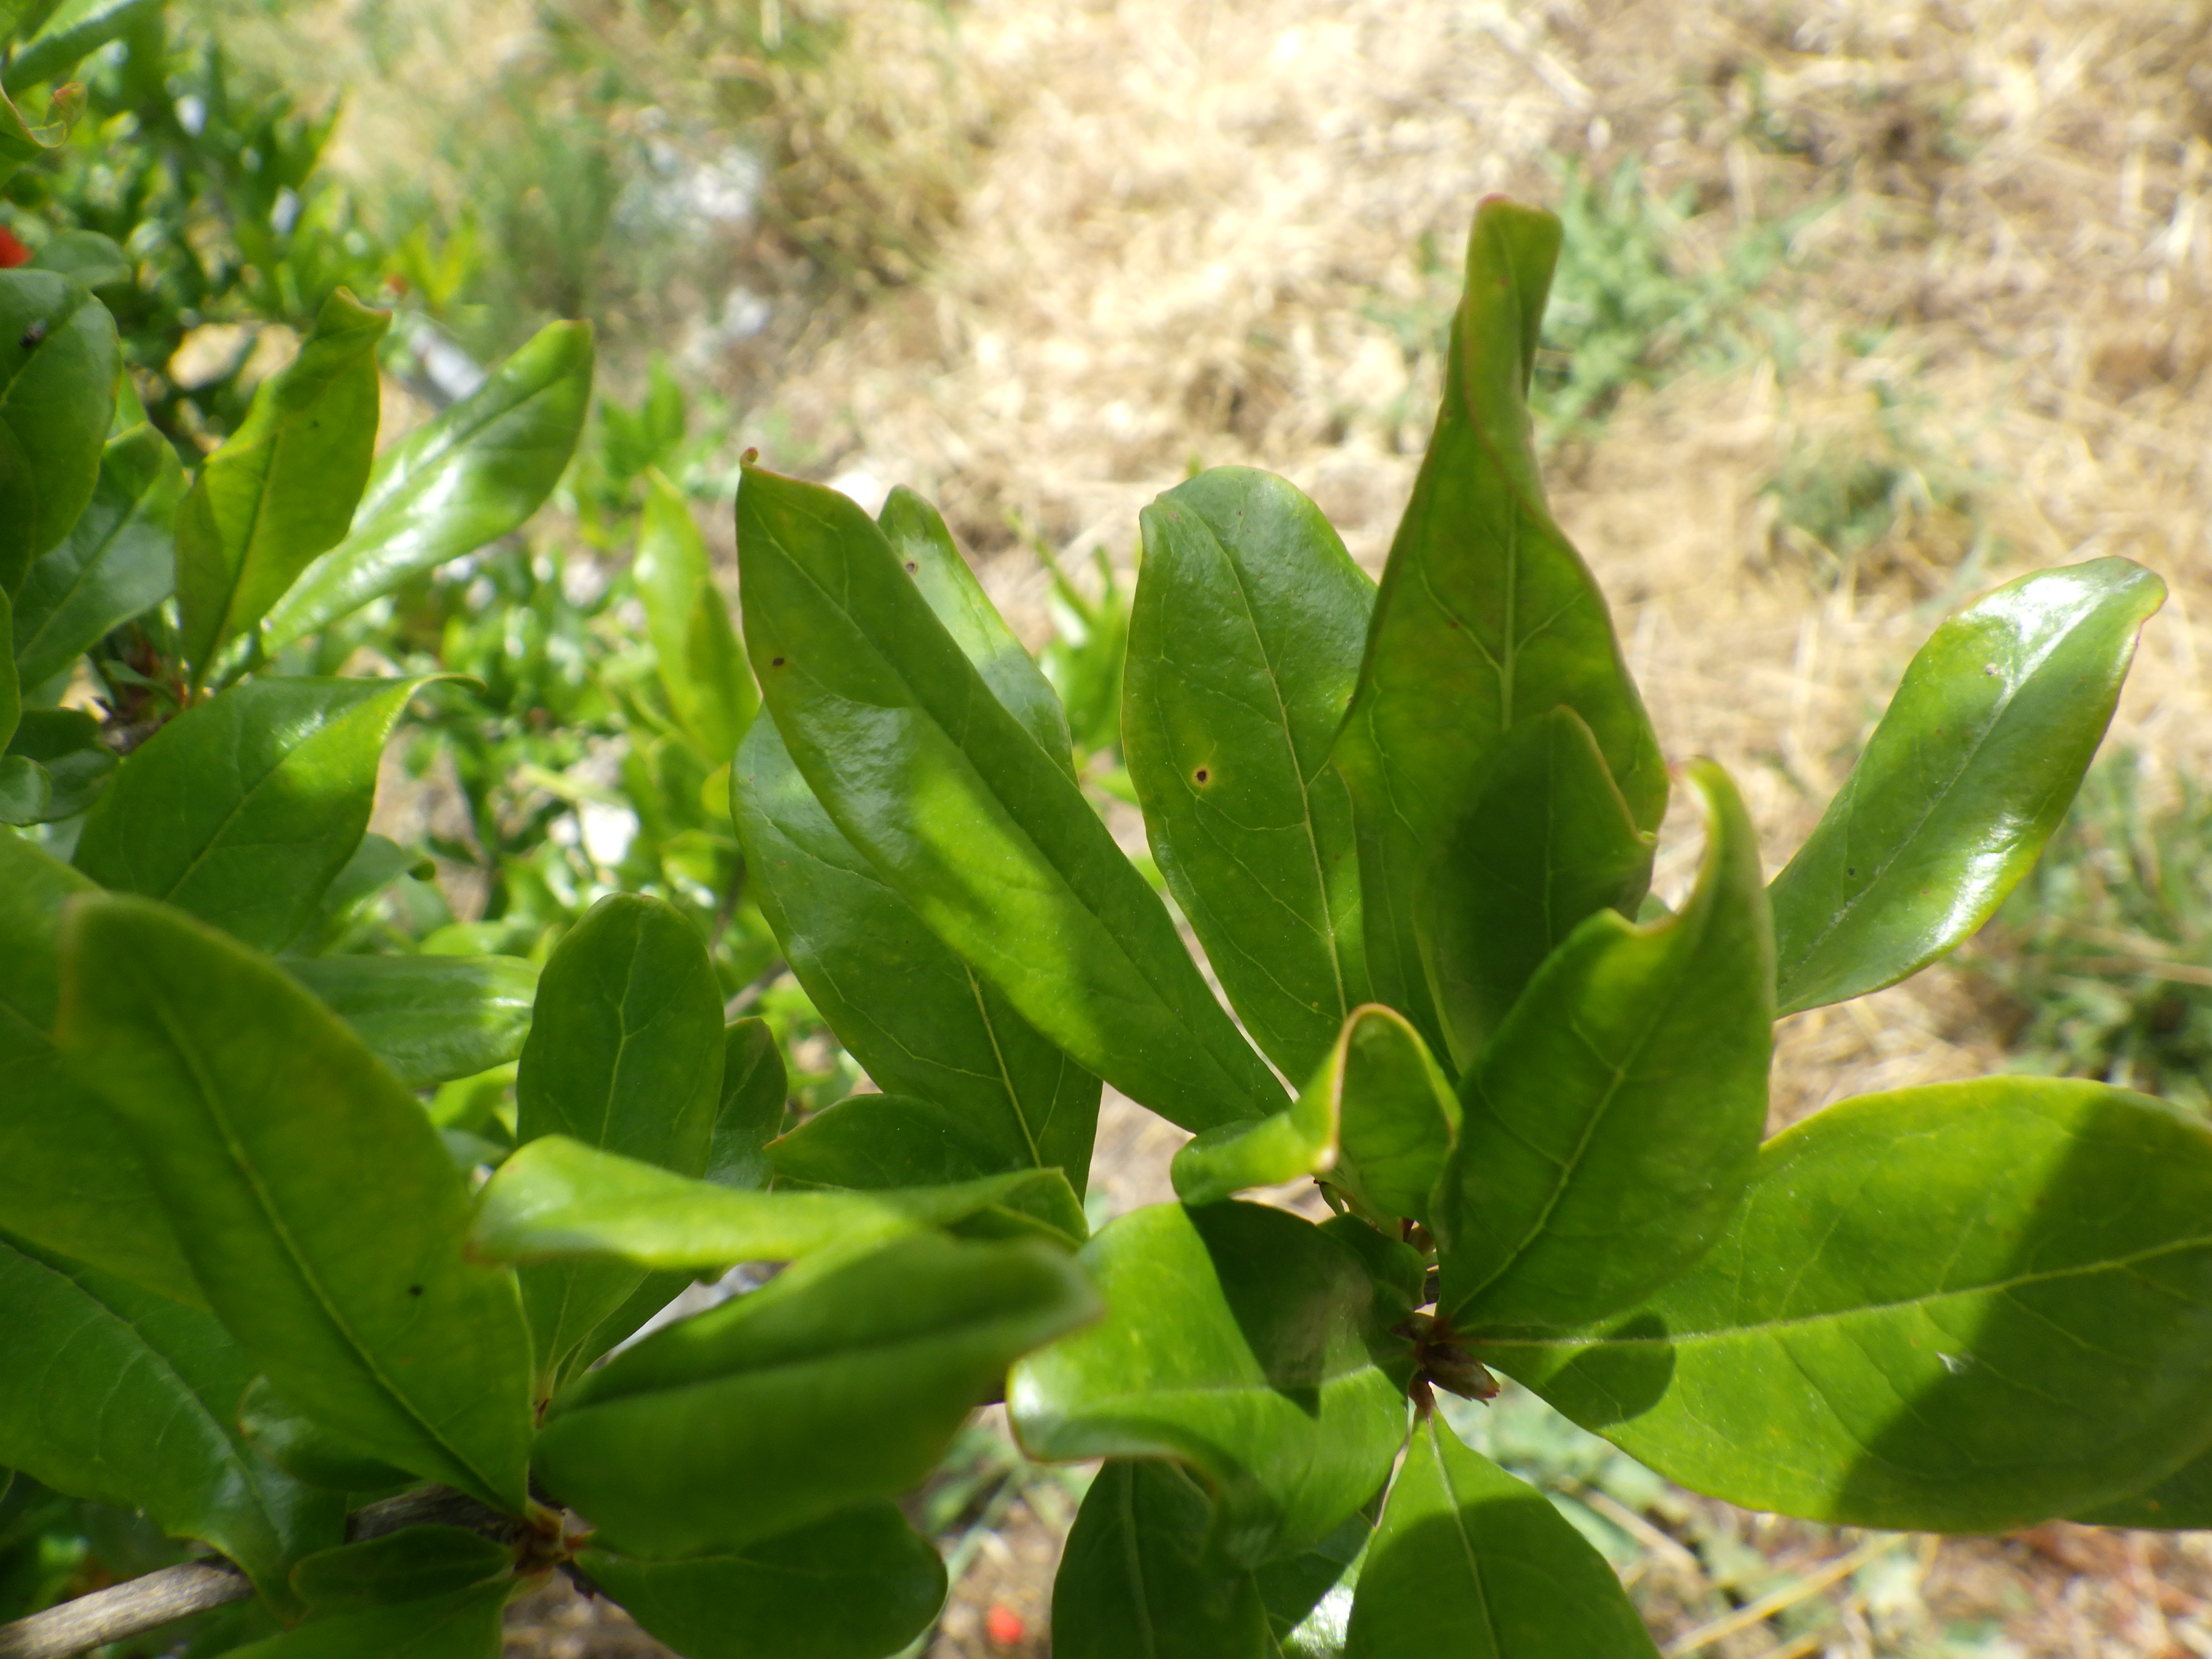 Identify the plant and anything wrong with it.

pomegranate, aphids, coniella granati
